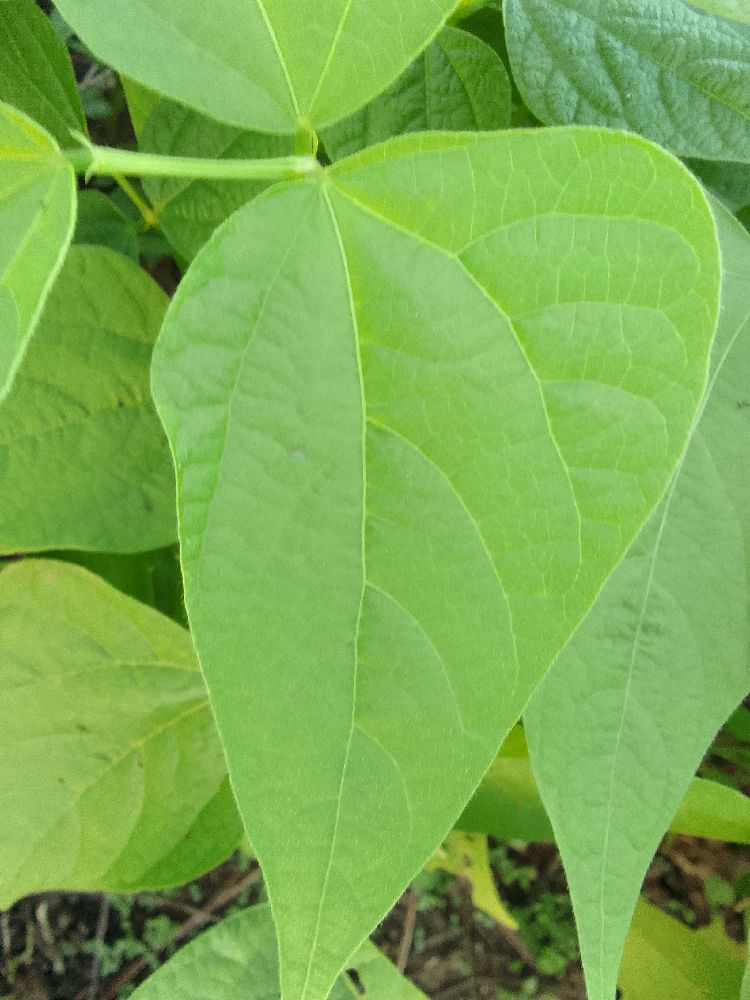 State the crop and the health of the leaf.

common bean, healthy
